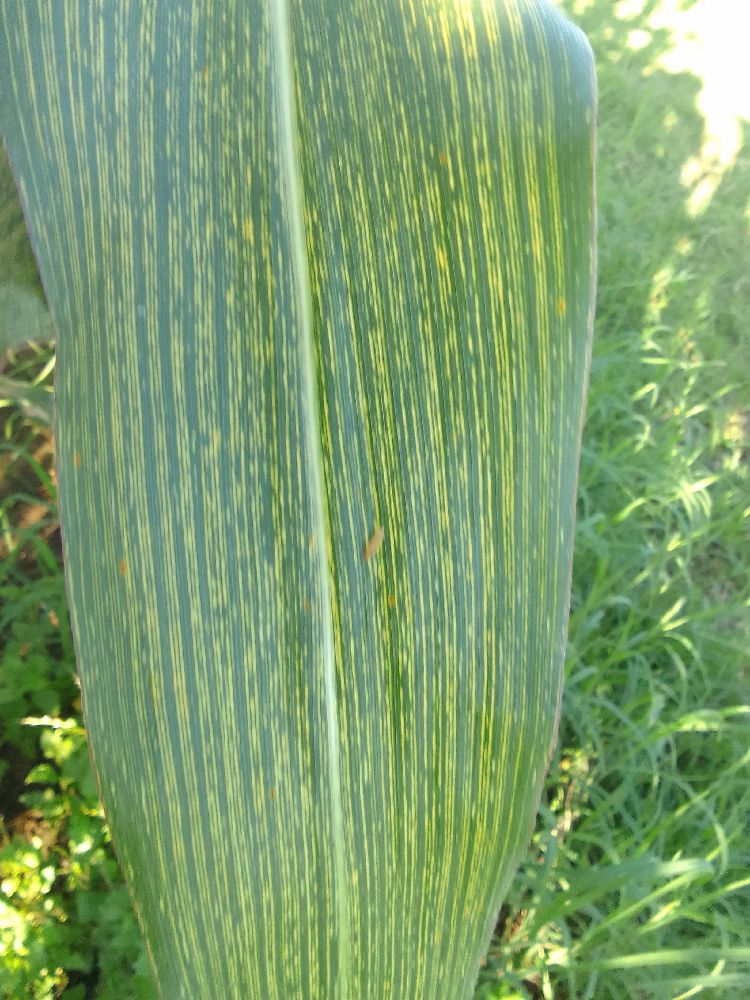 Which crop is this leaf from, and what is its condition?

maize, maize streak virus
